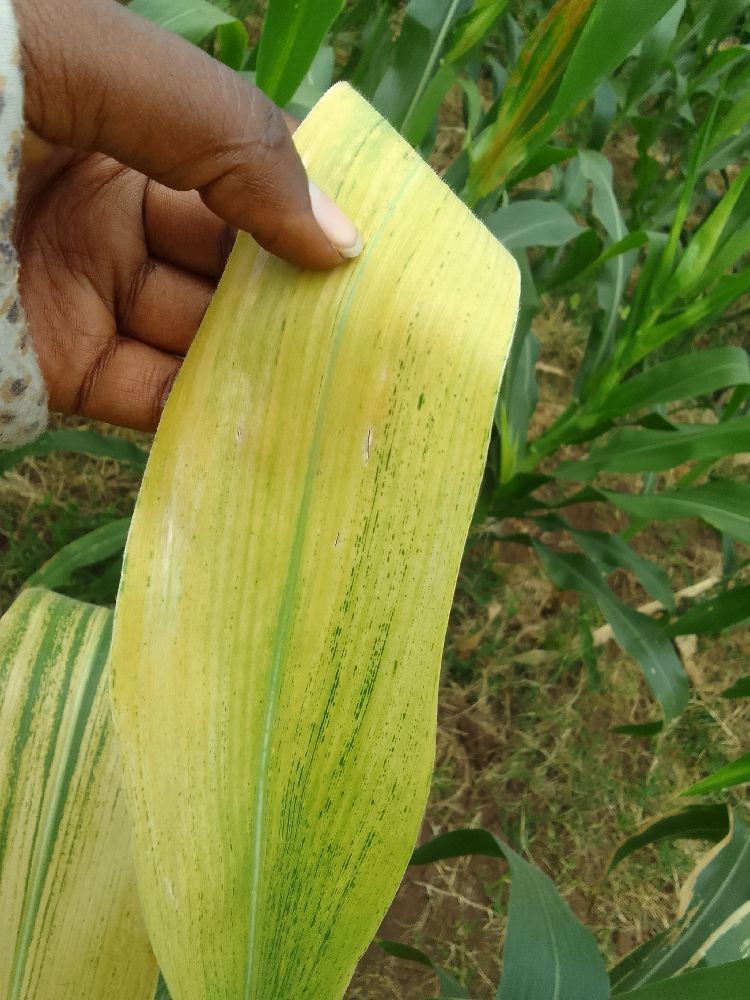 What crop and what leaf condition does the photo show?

maize, maize lethal necrosis
